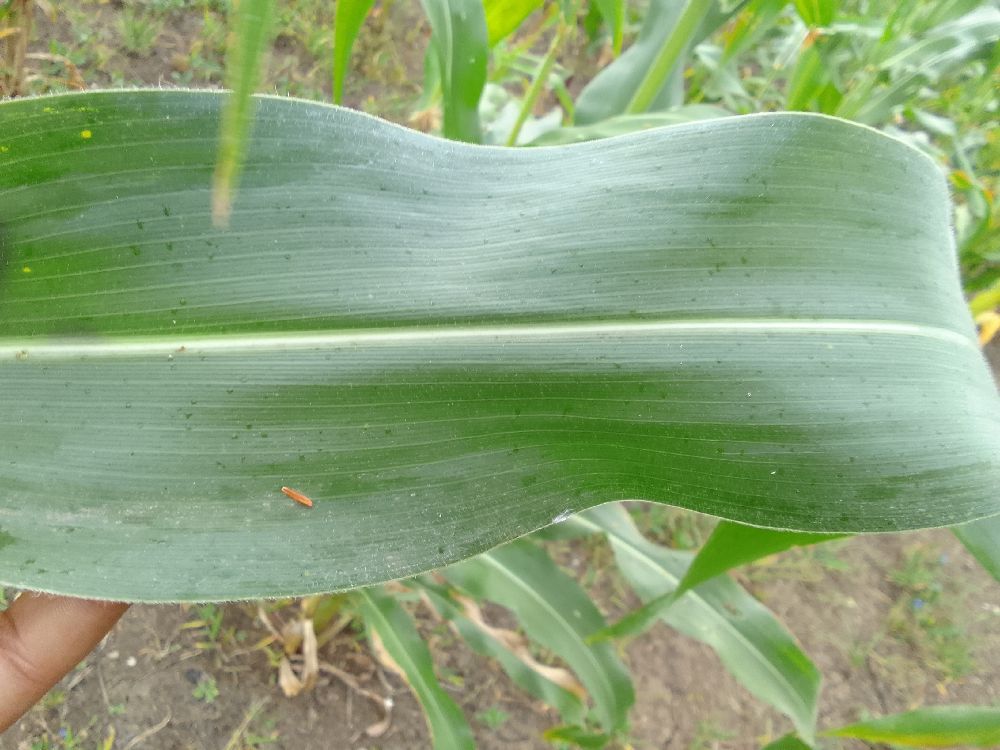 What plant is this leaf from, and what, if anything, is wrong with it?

maize, healthy
